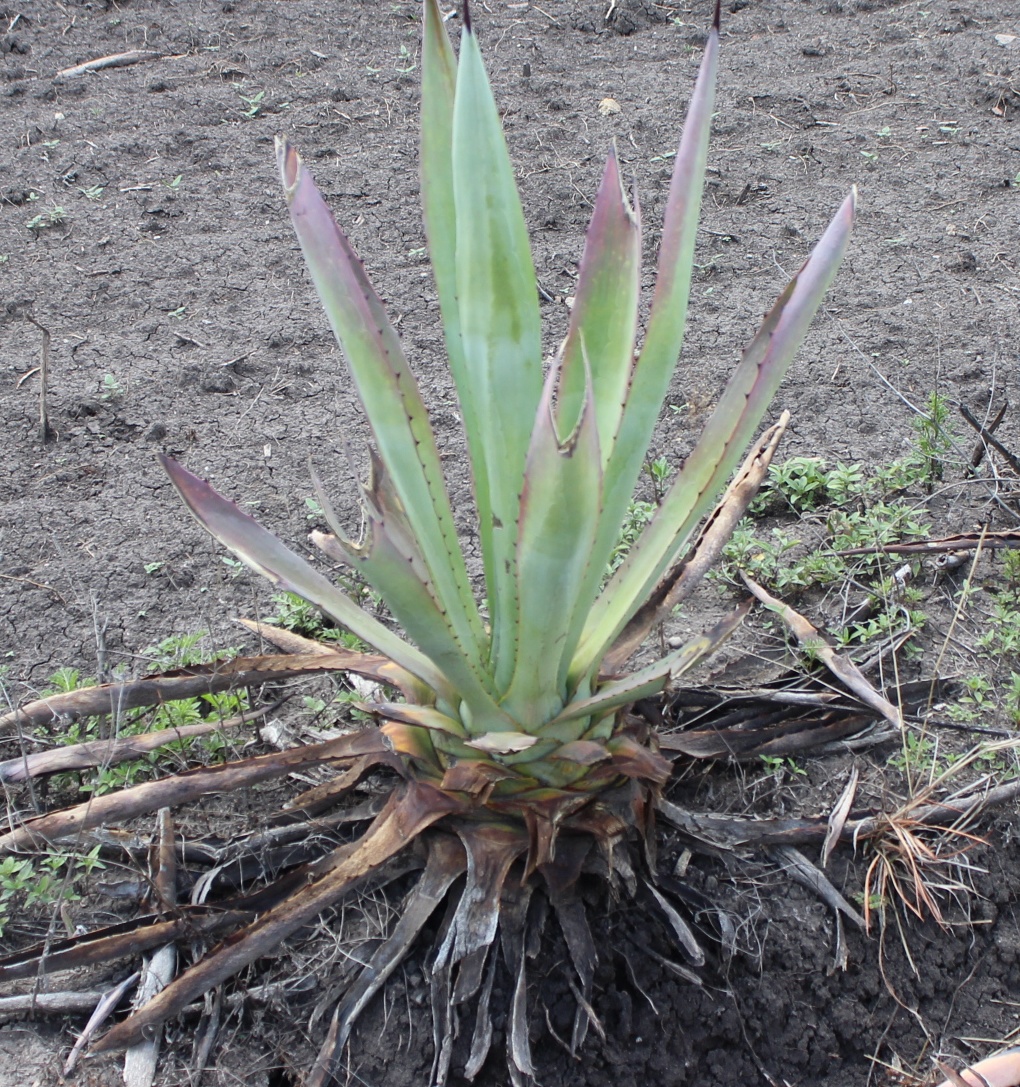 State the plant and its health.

agave, sick
